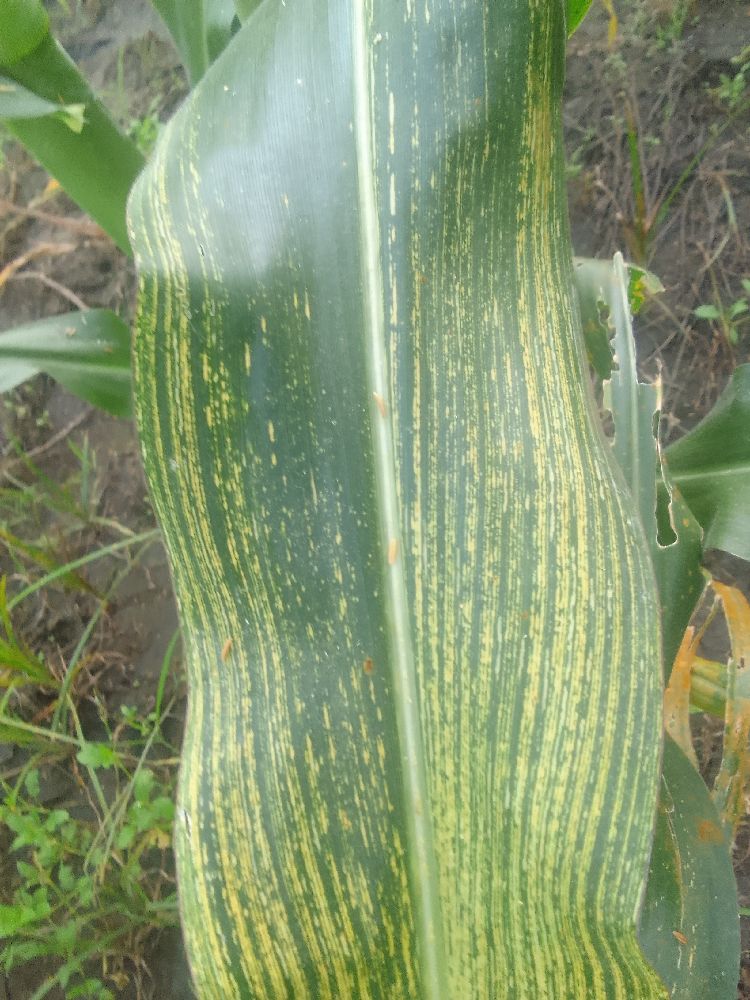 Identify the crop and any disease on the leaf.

maize, maize streak virus
